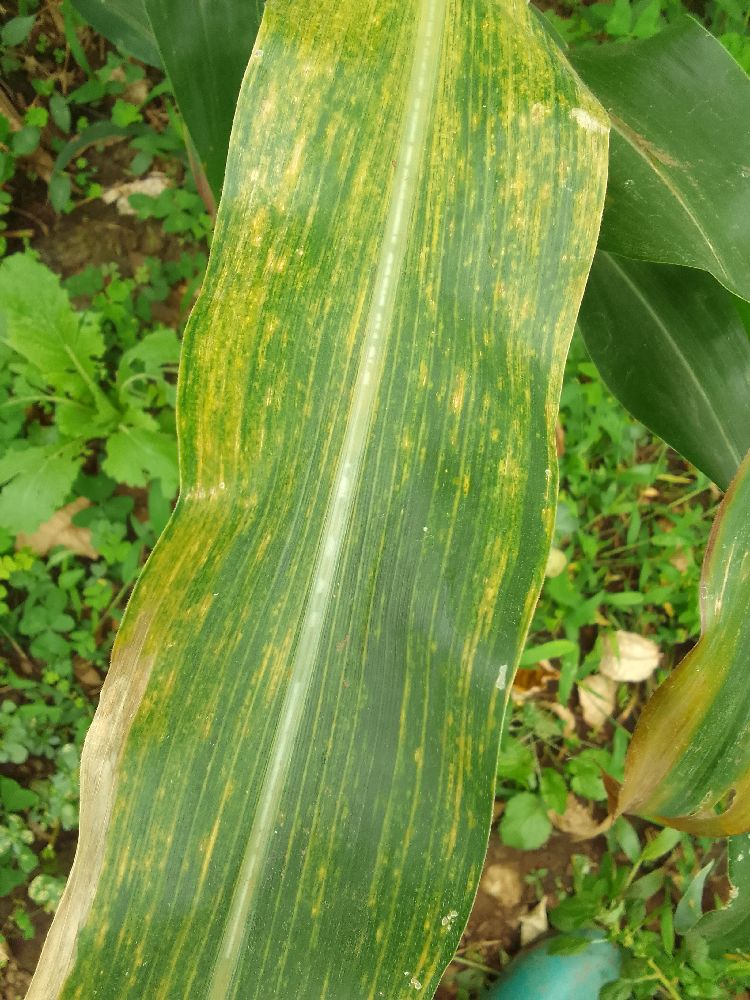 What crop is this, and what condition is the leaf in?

maize, maize lethal necrosis
